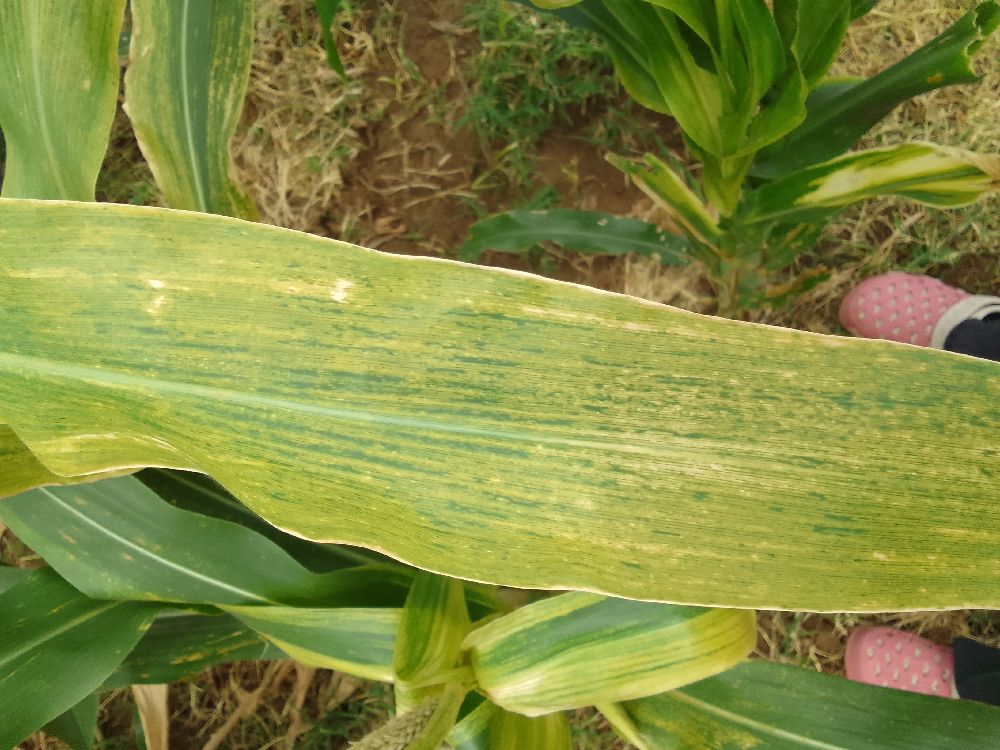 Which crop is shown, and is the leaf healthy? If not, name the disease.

maize, maize lethal necrosis
